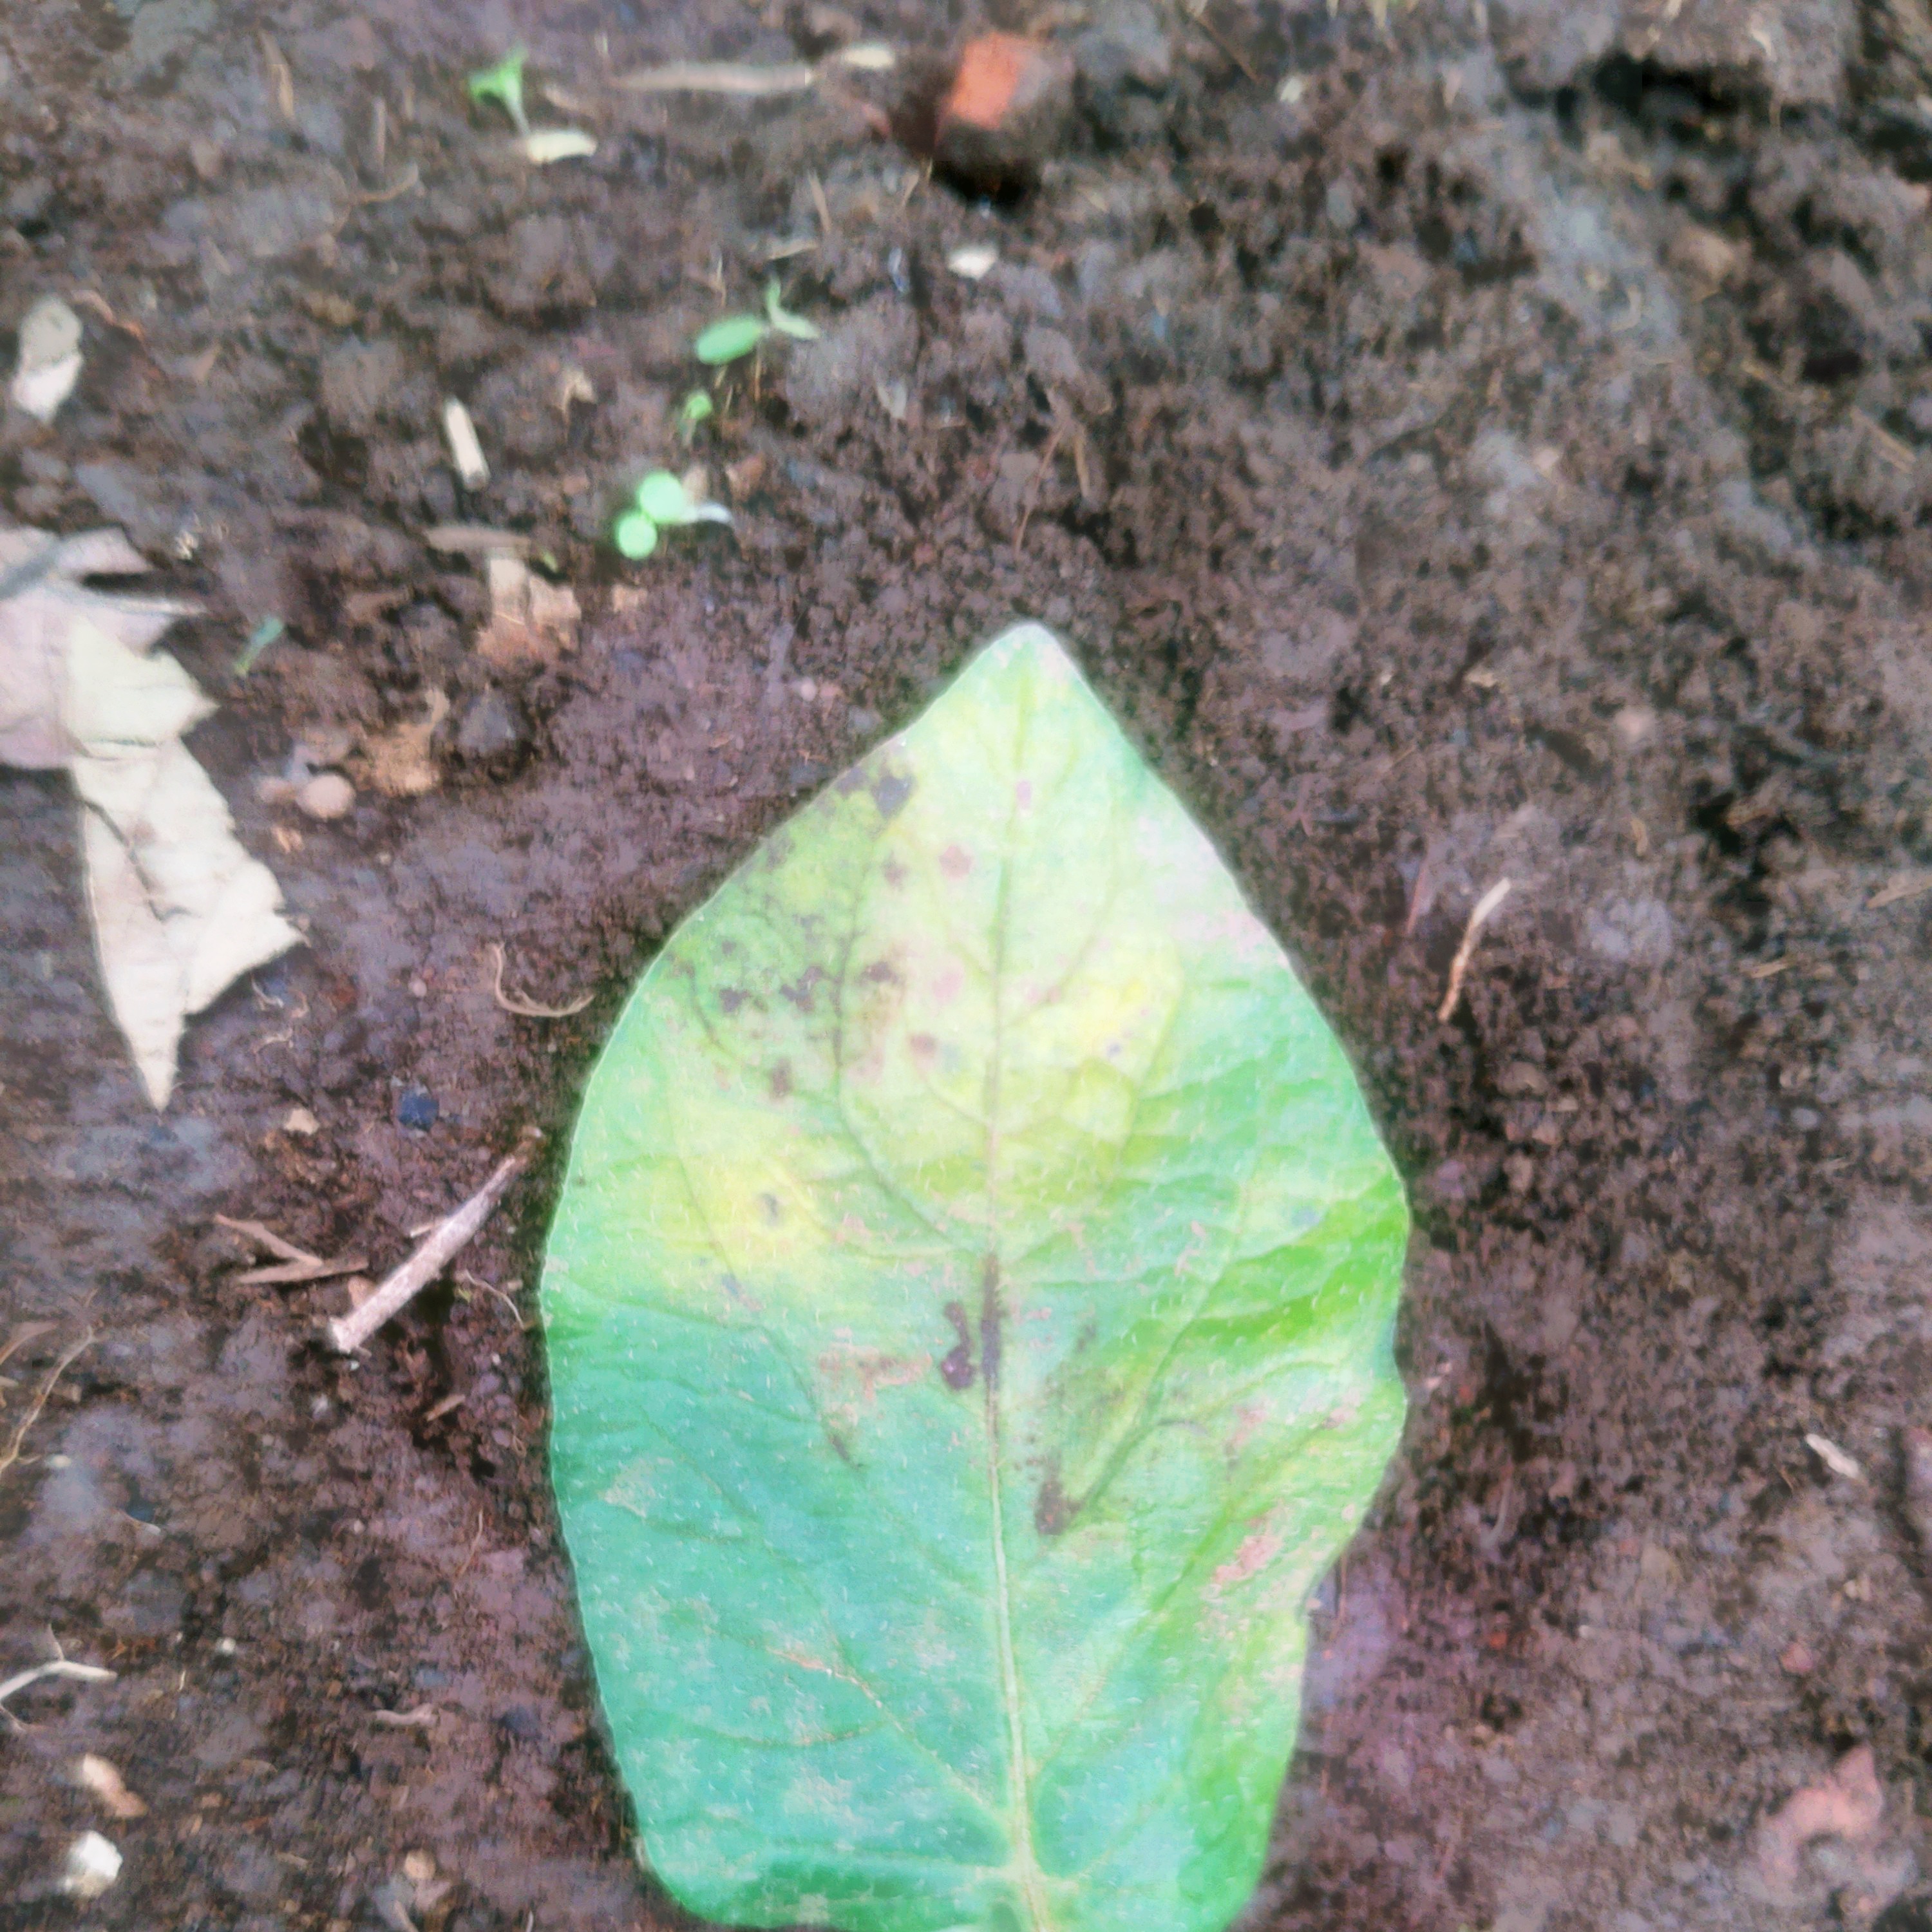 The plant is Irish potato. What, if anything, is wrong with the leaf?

late blight
